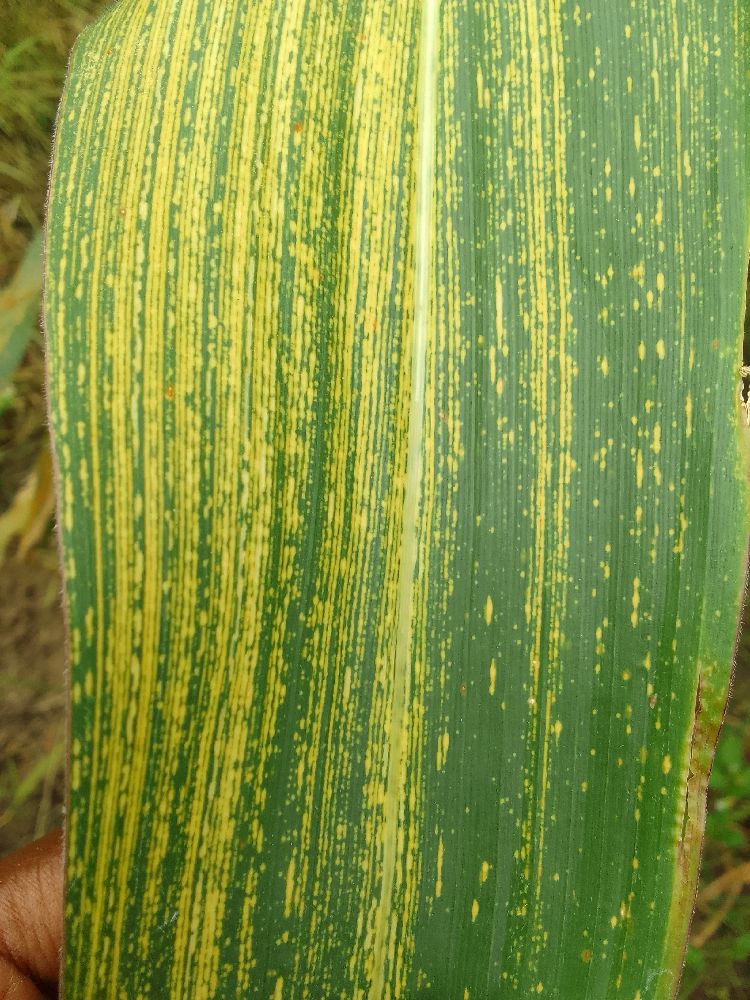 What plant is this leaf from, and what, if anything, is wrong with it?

maize, maize streak virus
